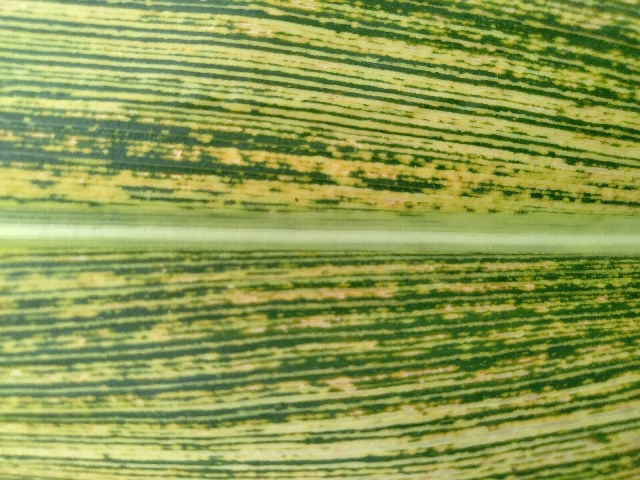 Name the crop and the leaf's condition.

maize, maize streak virus
